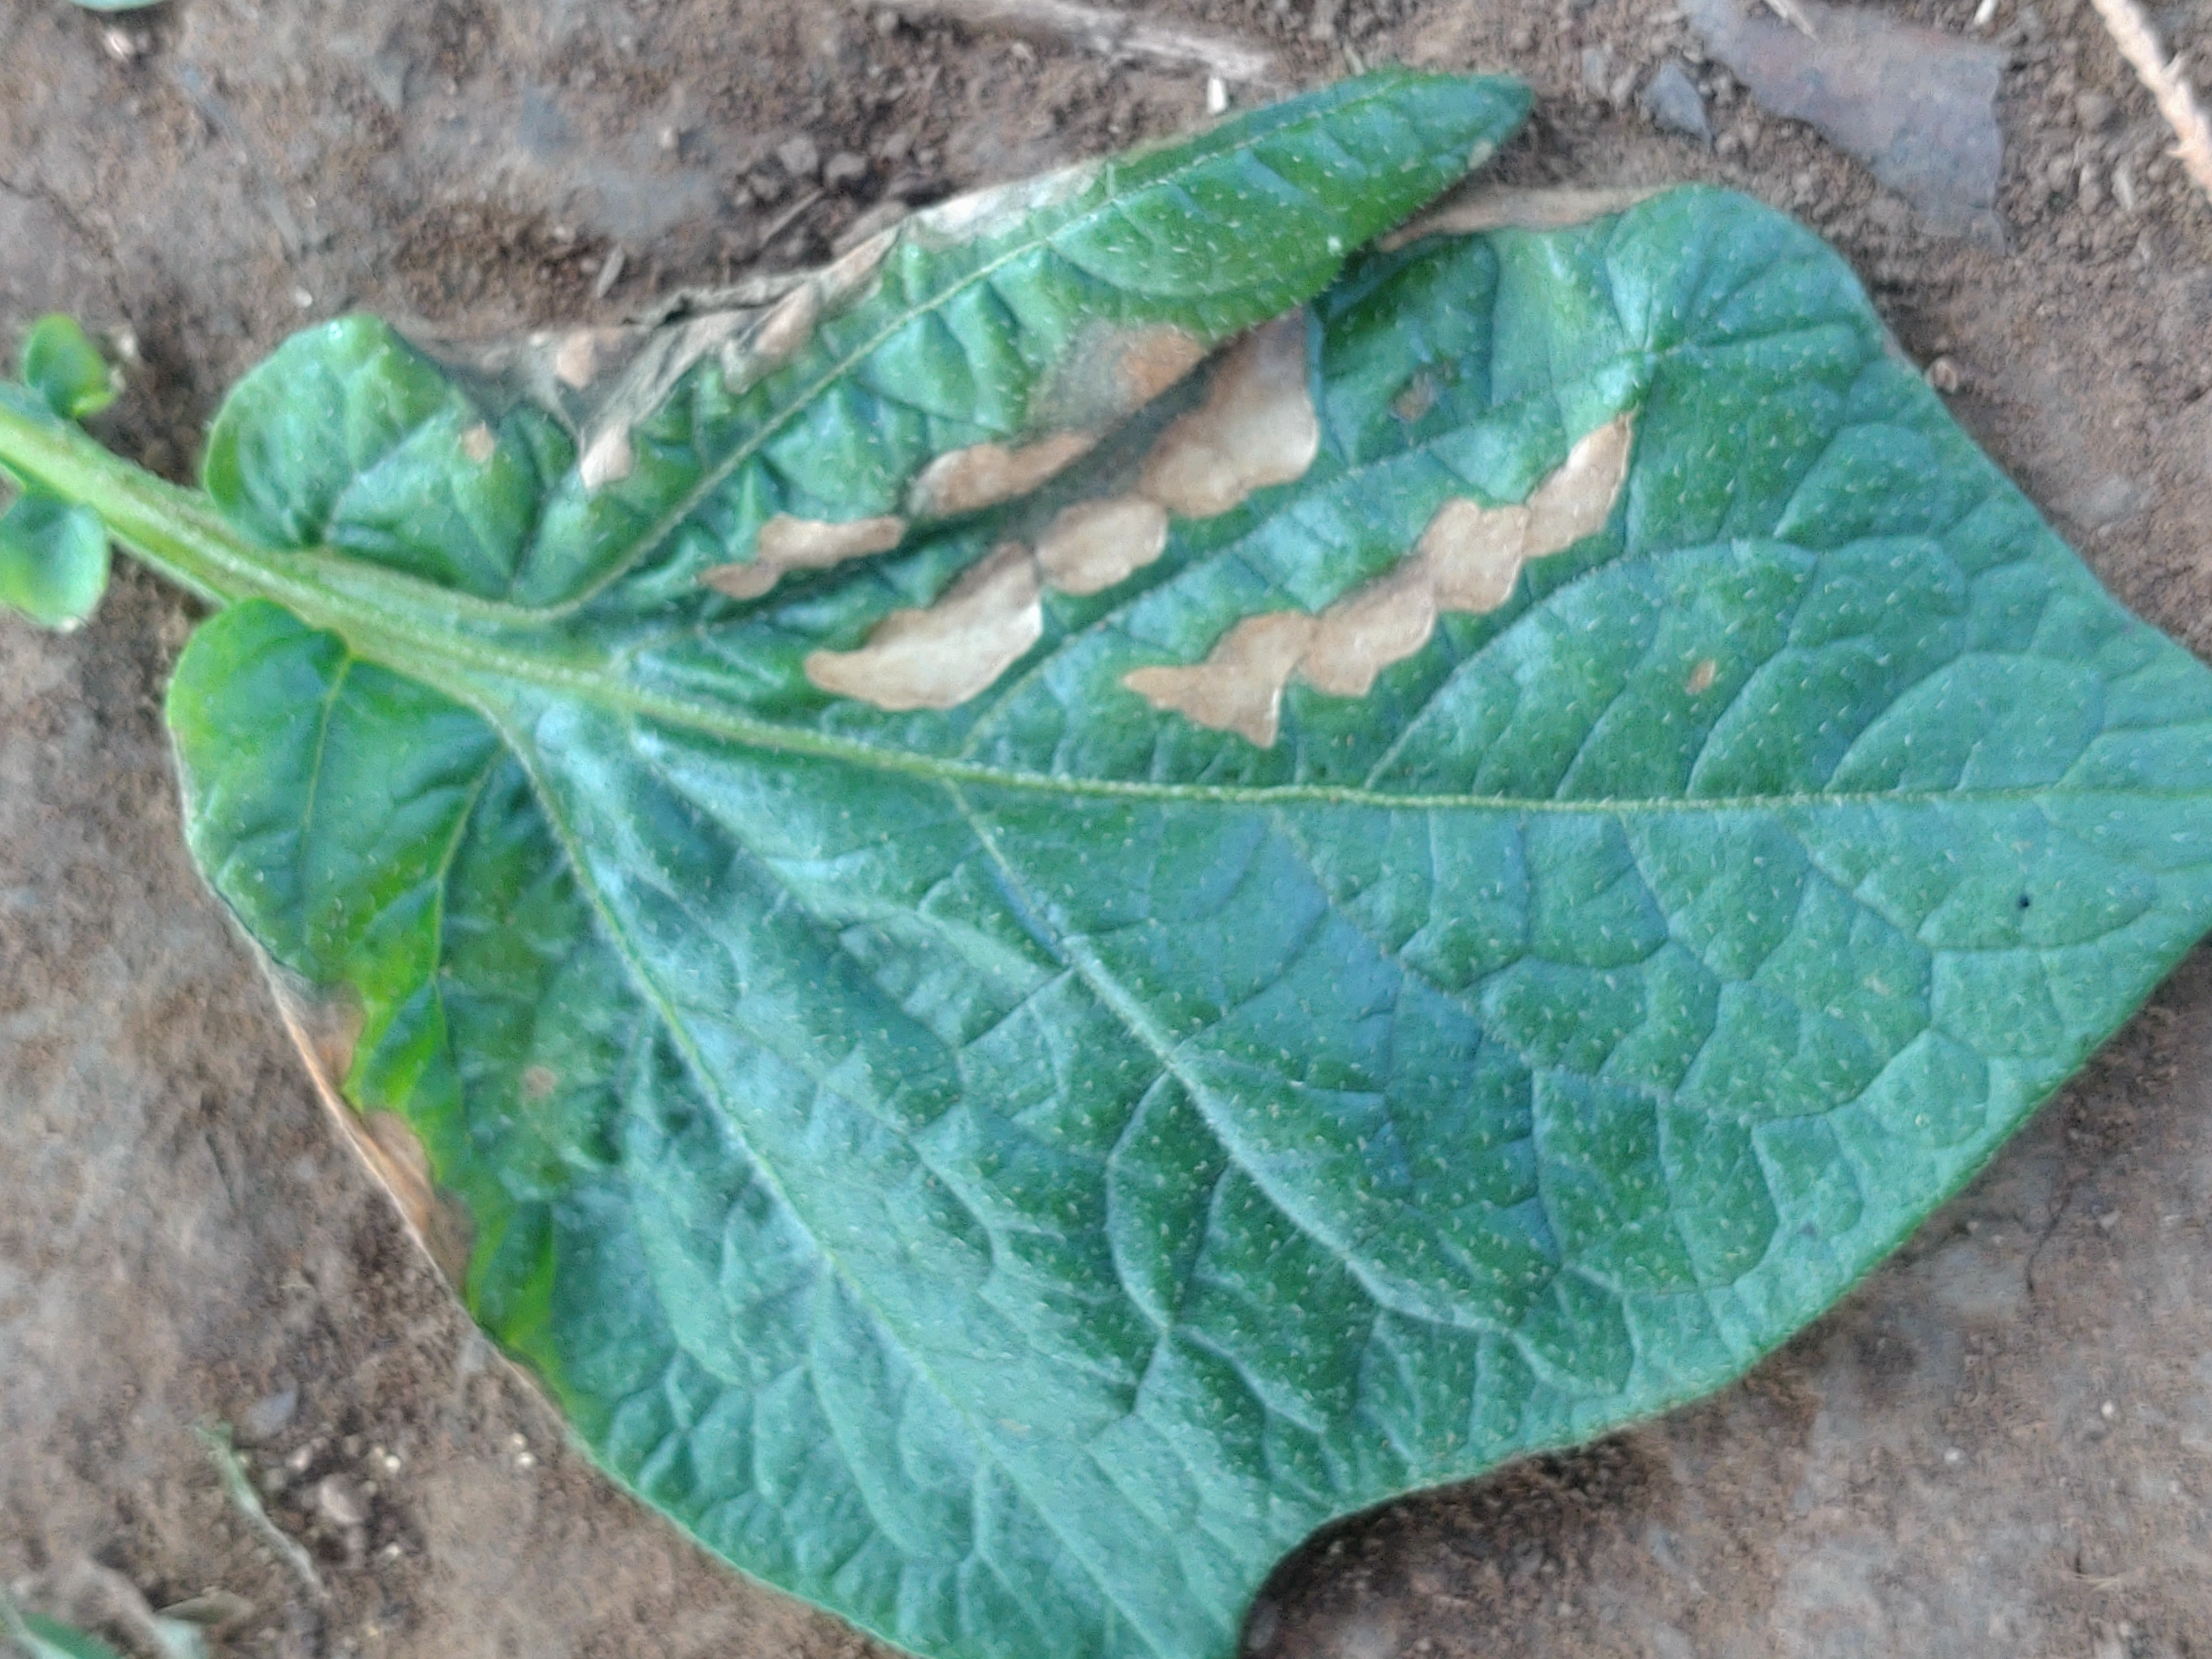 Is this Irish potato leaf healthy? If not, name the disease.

early blight
